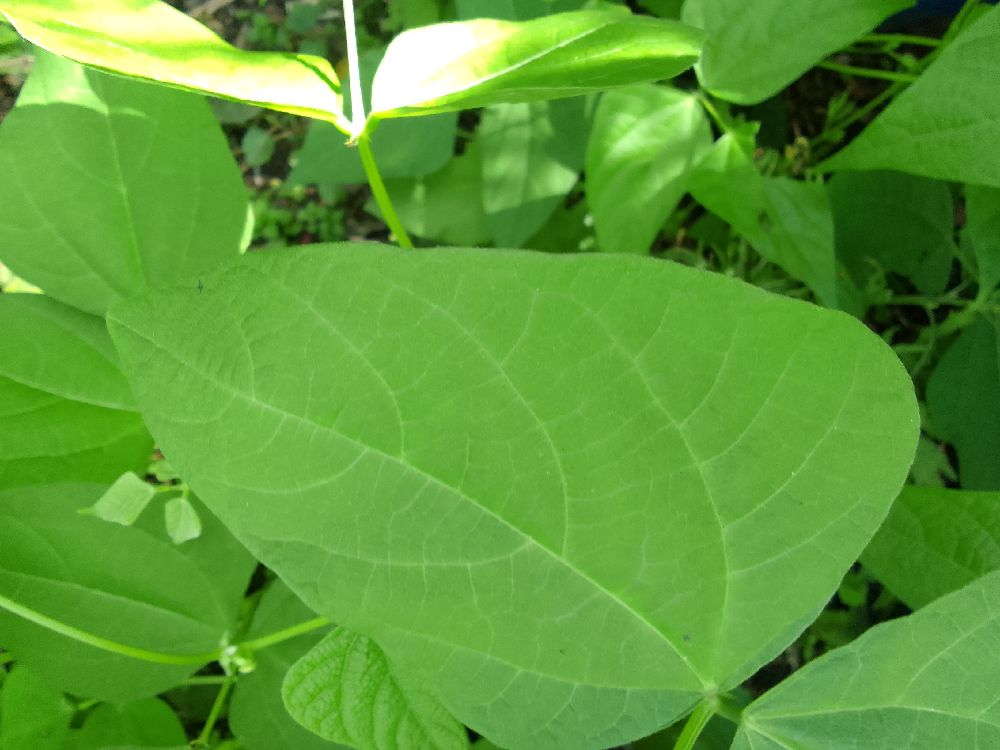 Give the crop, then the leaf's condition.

common bean, healthy
